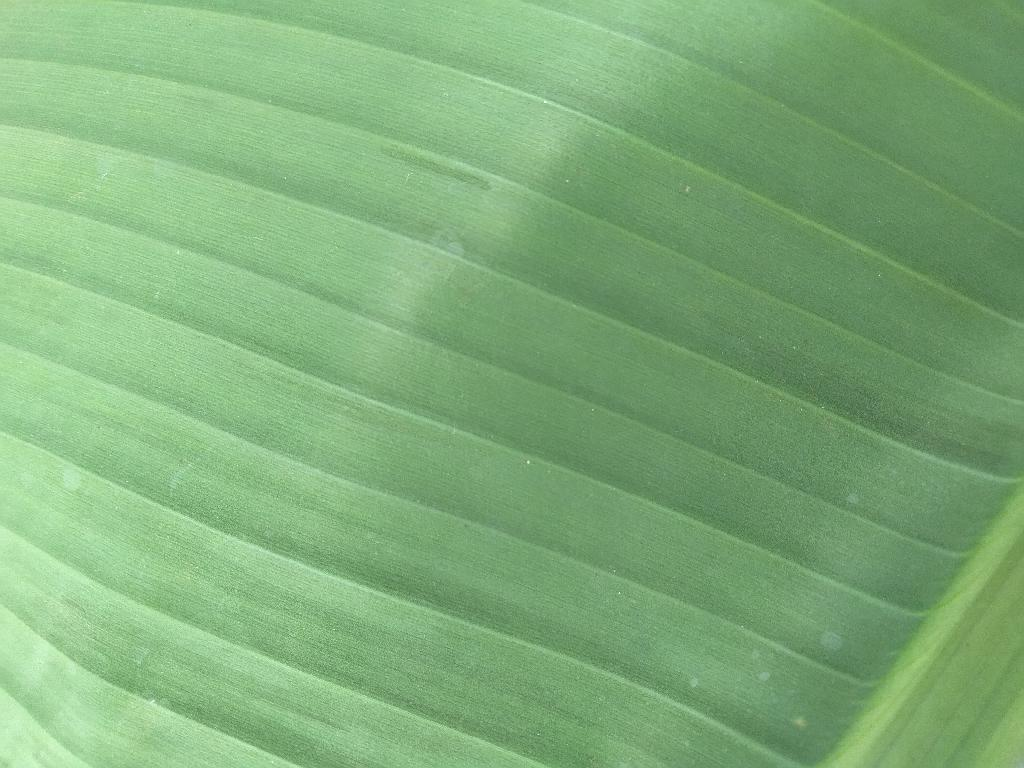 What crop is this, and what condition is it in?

banana, healthy
